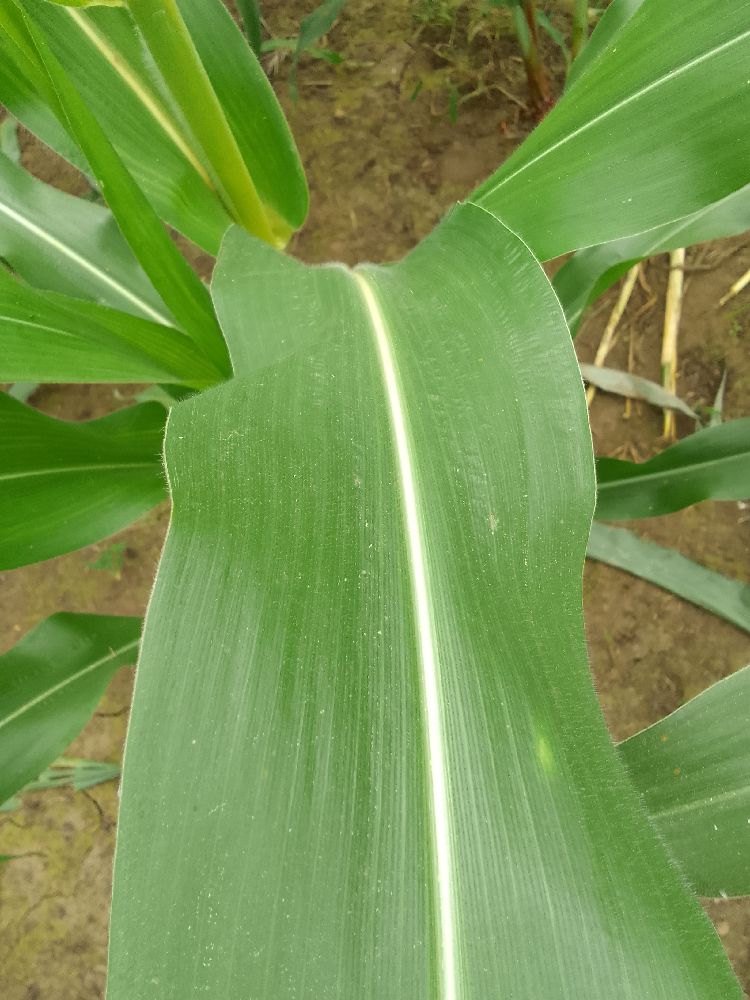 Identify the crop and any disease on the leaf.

maize, healthy
